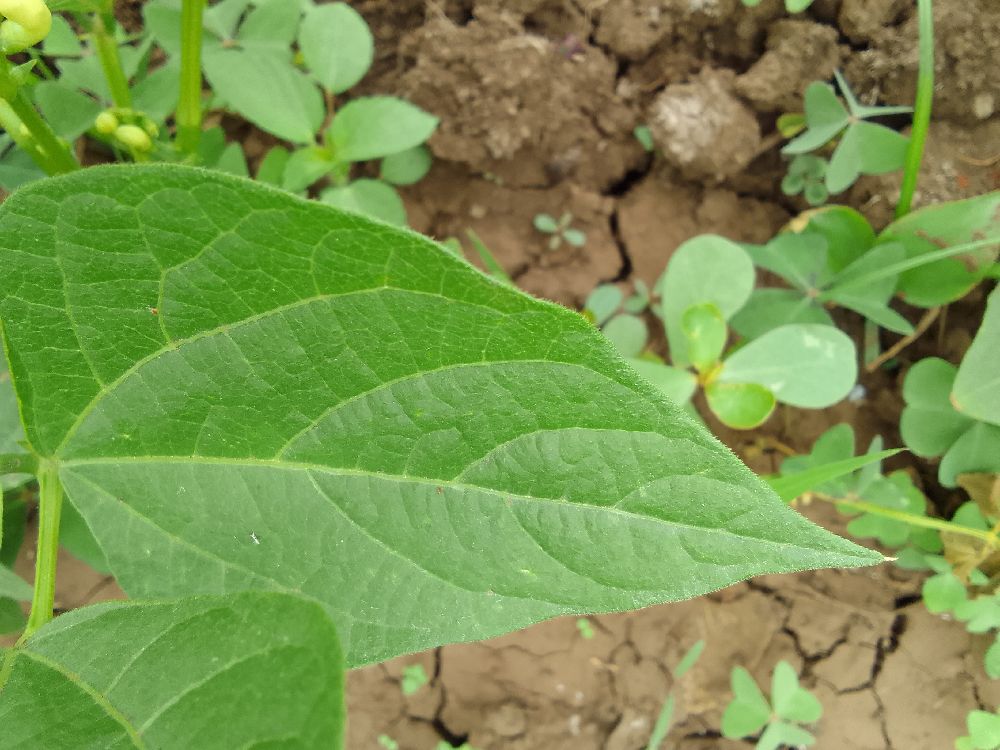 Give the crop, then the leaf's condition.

common bean, healthy
